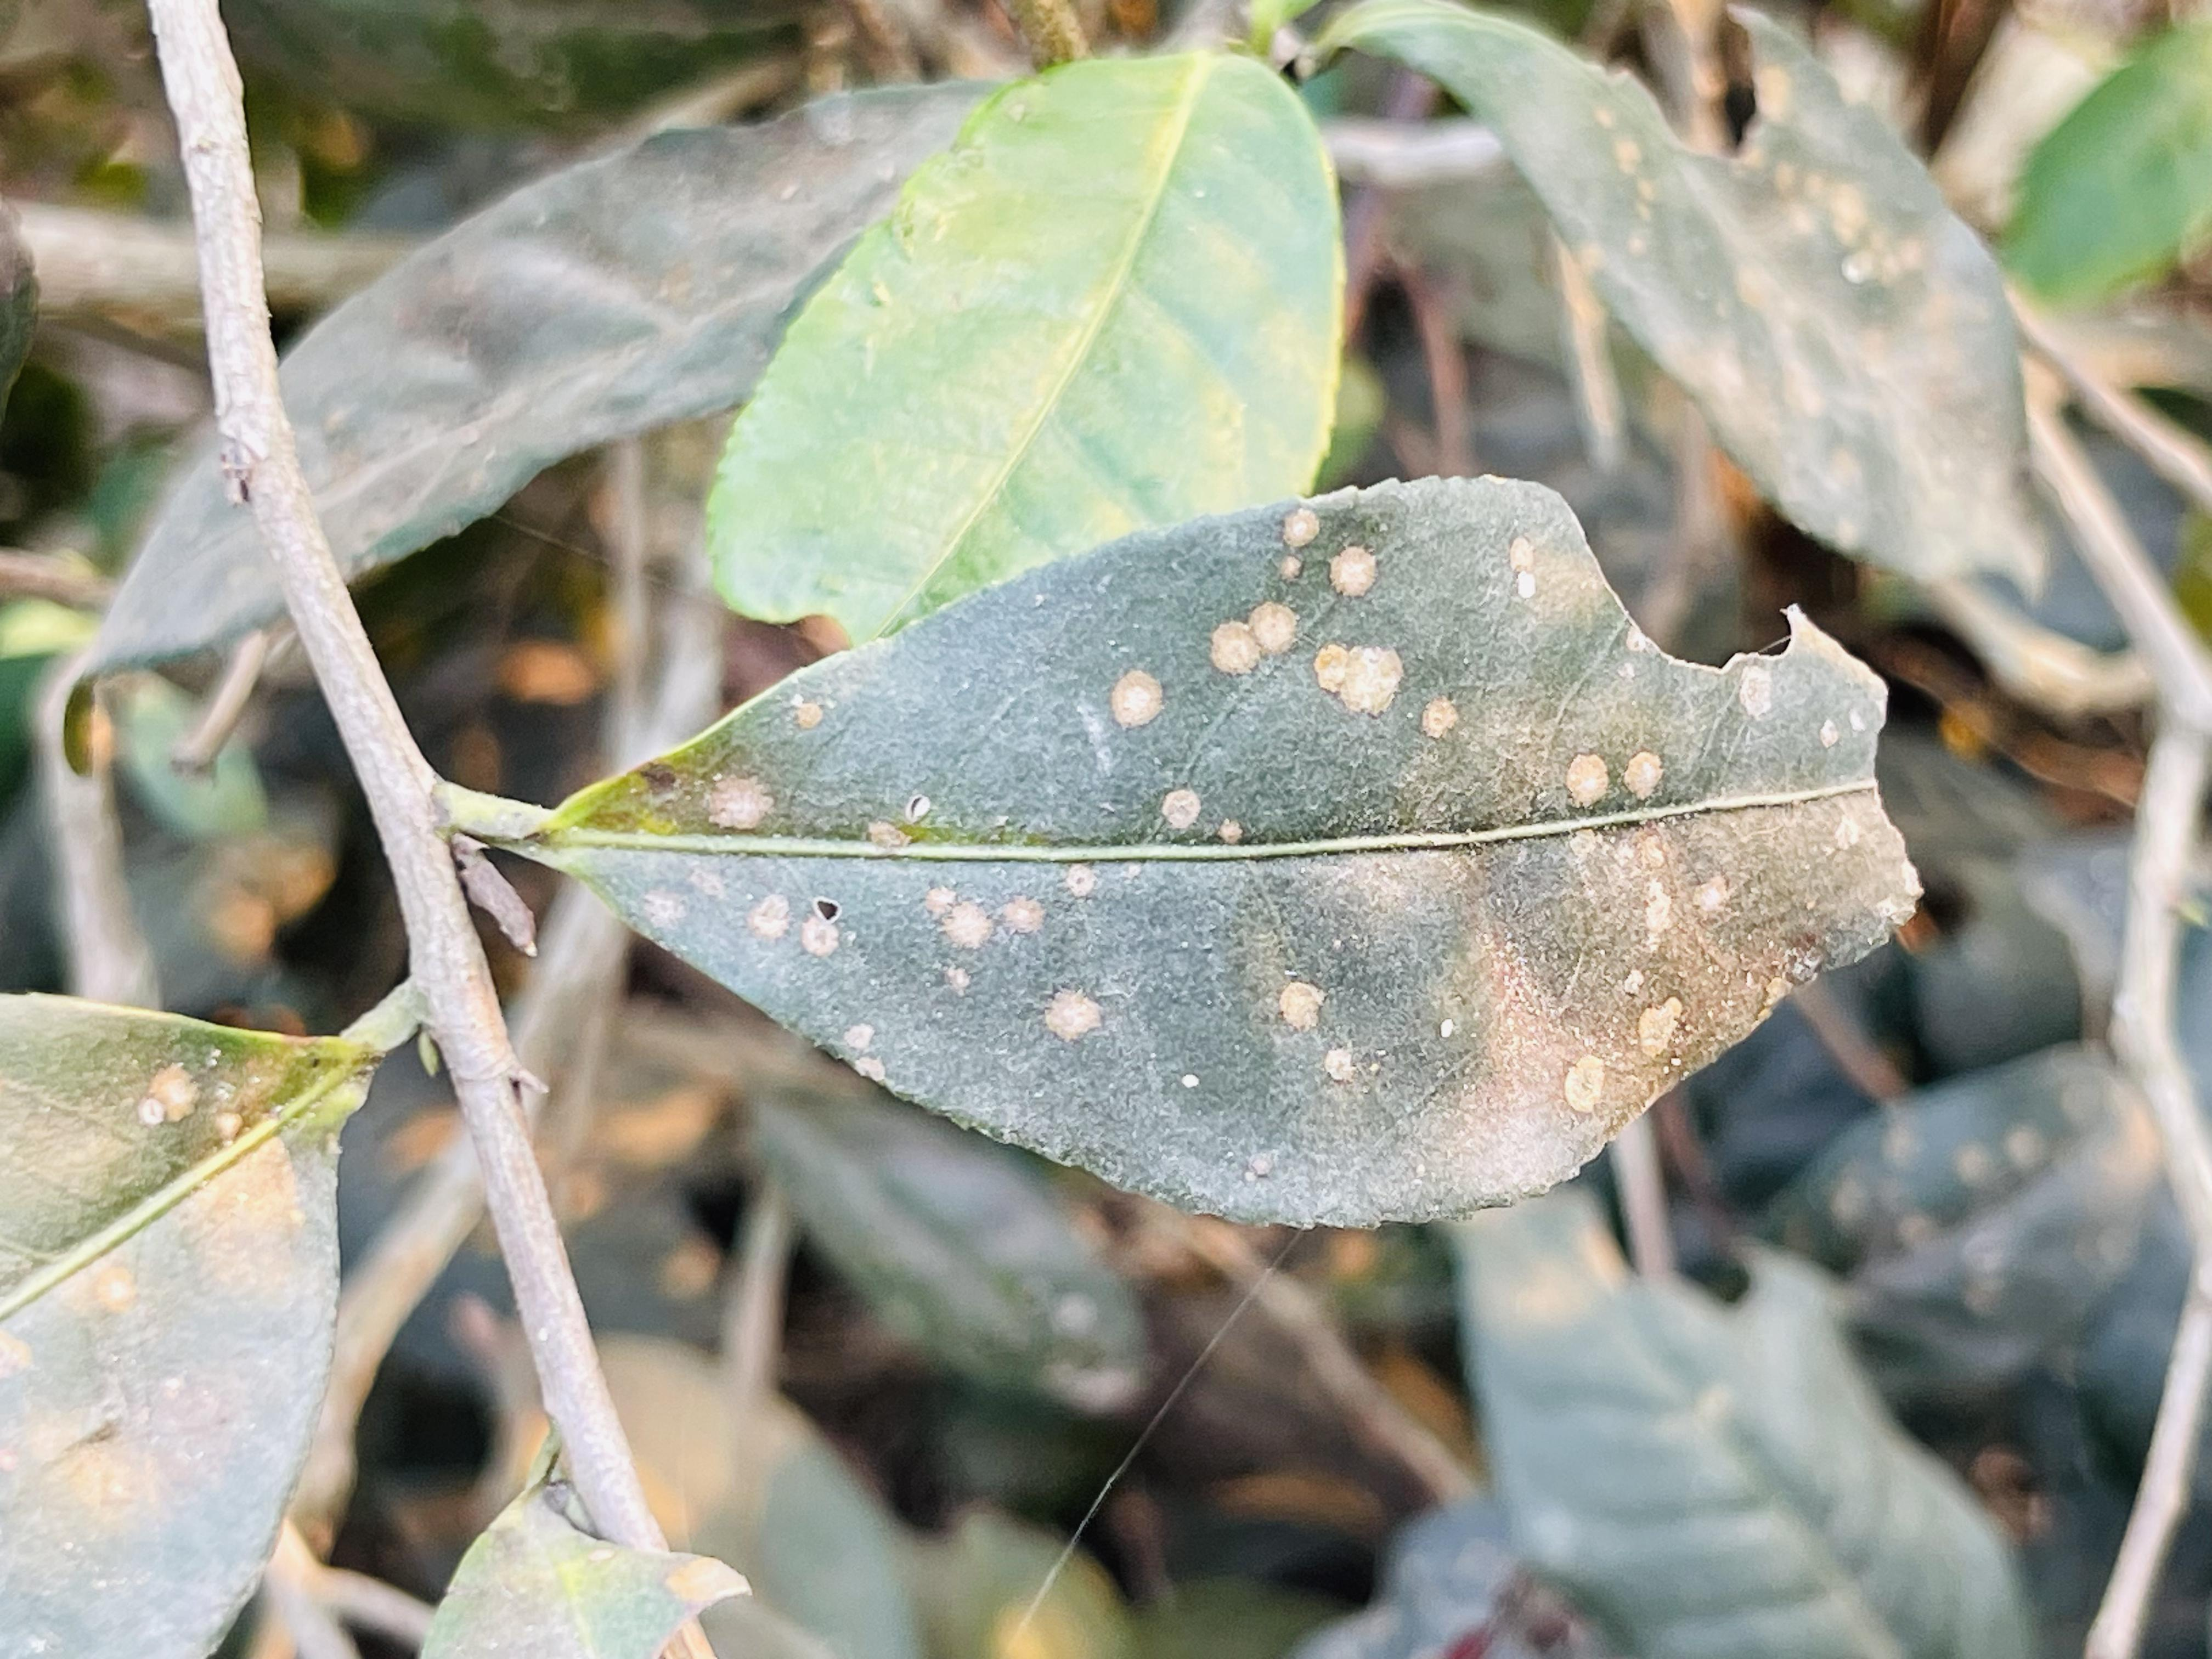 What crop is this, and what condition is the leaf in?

tea, red rust
